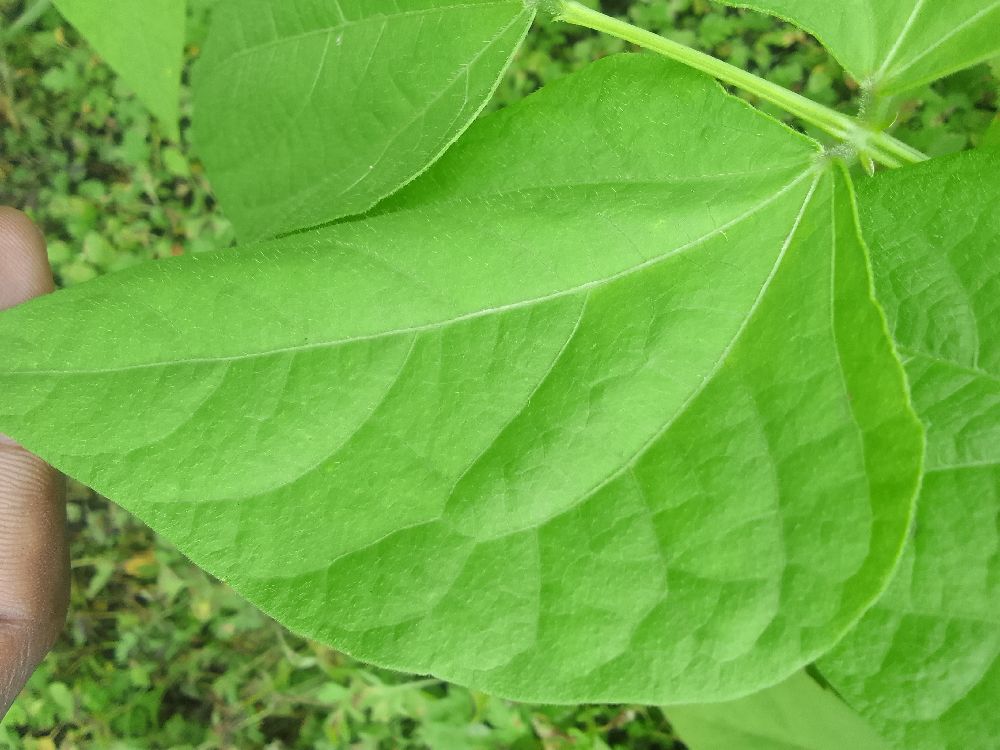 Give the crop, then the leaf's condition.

common bean, healthy
